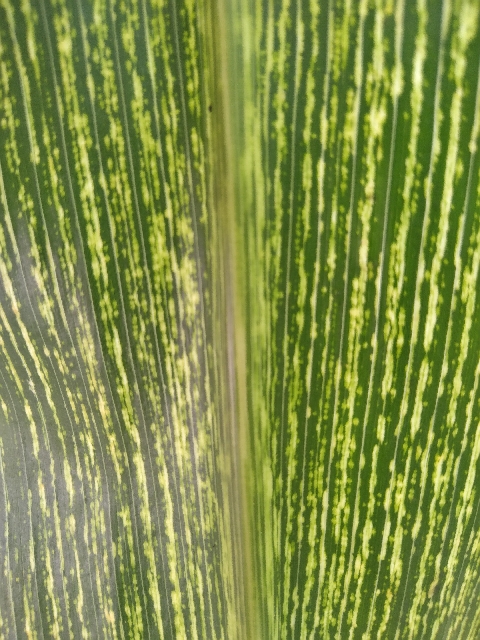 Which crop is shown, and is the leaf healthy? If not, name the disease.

maize, maize streak virus
